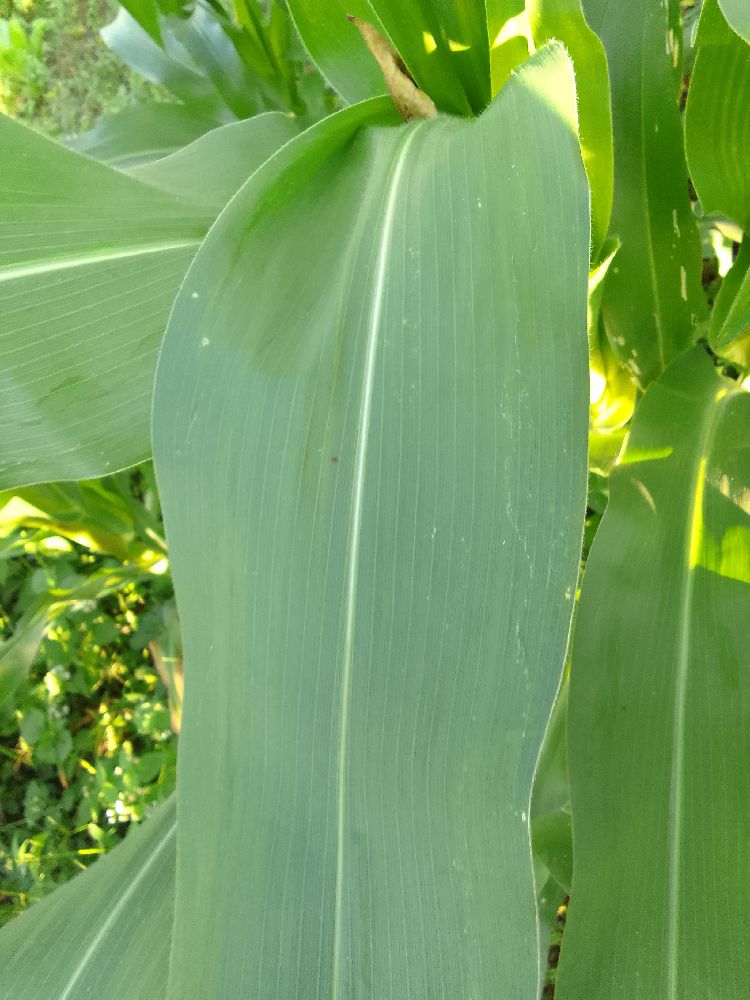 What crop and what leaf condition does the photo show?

maize, healthy
